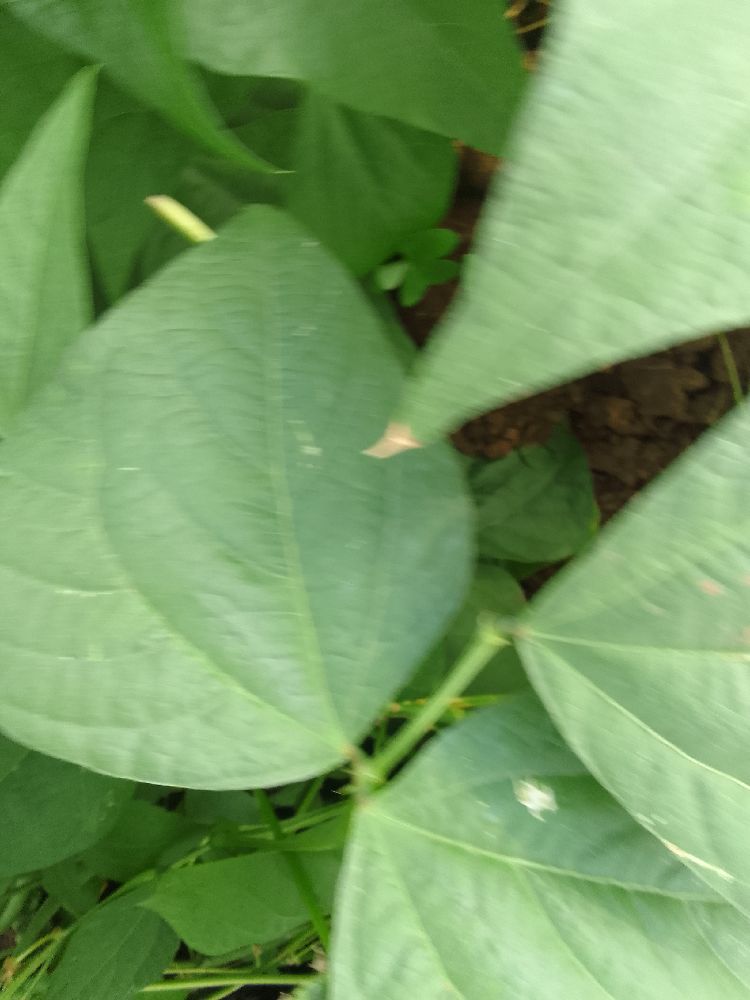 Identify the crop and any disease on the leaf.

common bean, healthy
